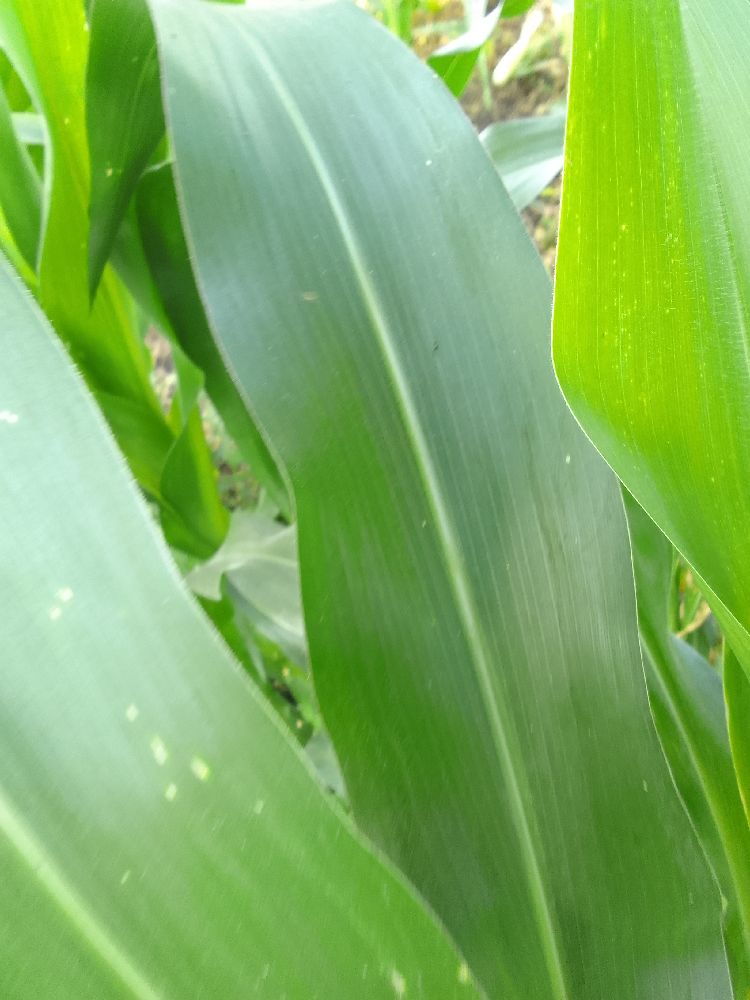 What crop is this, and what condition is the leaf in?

maize, healthy
